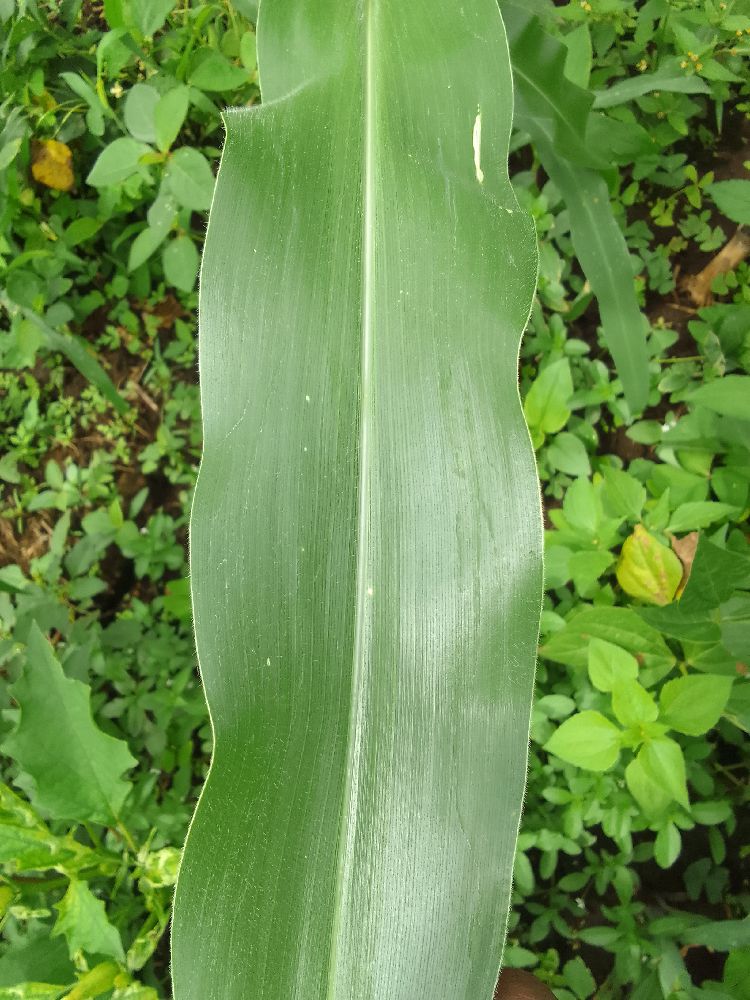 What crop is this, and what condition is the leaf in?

maize, healthy
